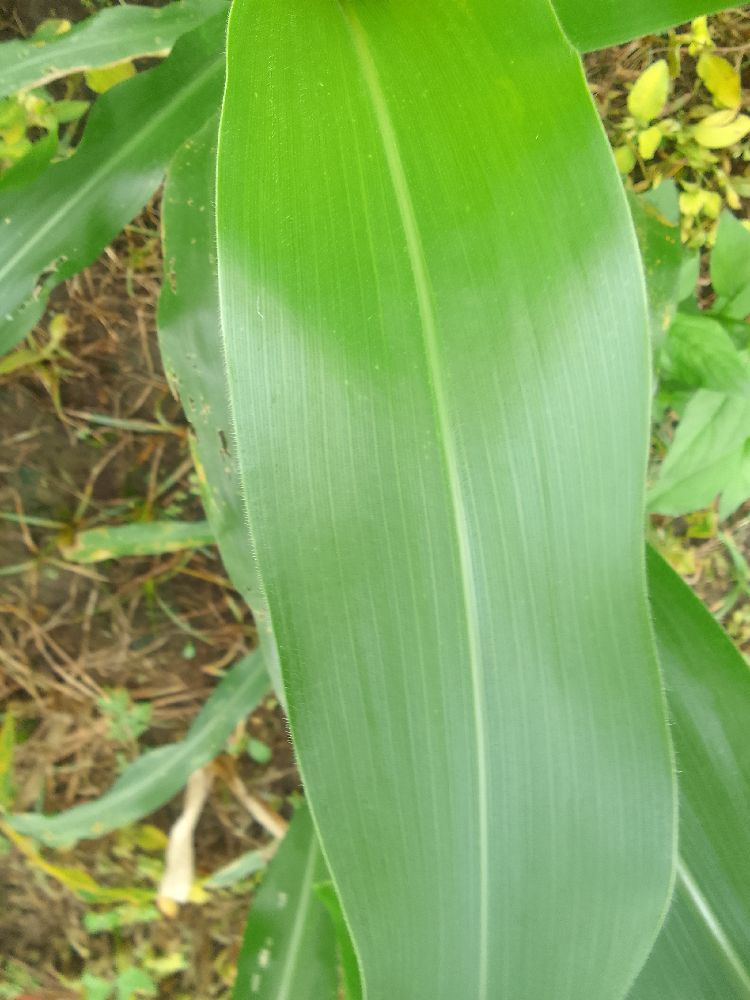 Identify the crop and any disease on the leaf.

maize, healthy
